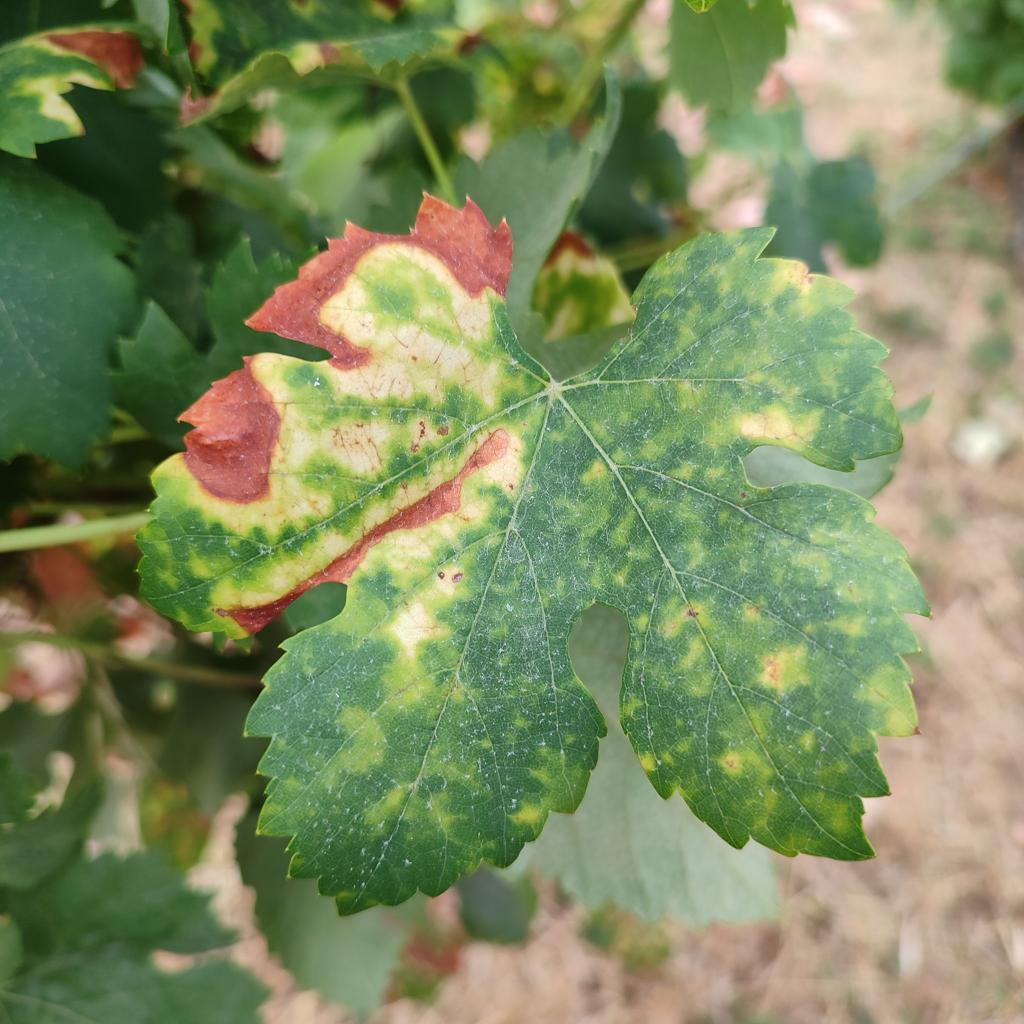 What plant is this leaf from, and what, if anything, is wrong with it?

grapevine, esca complex
